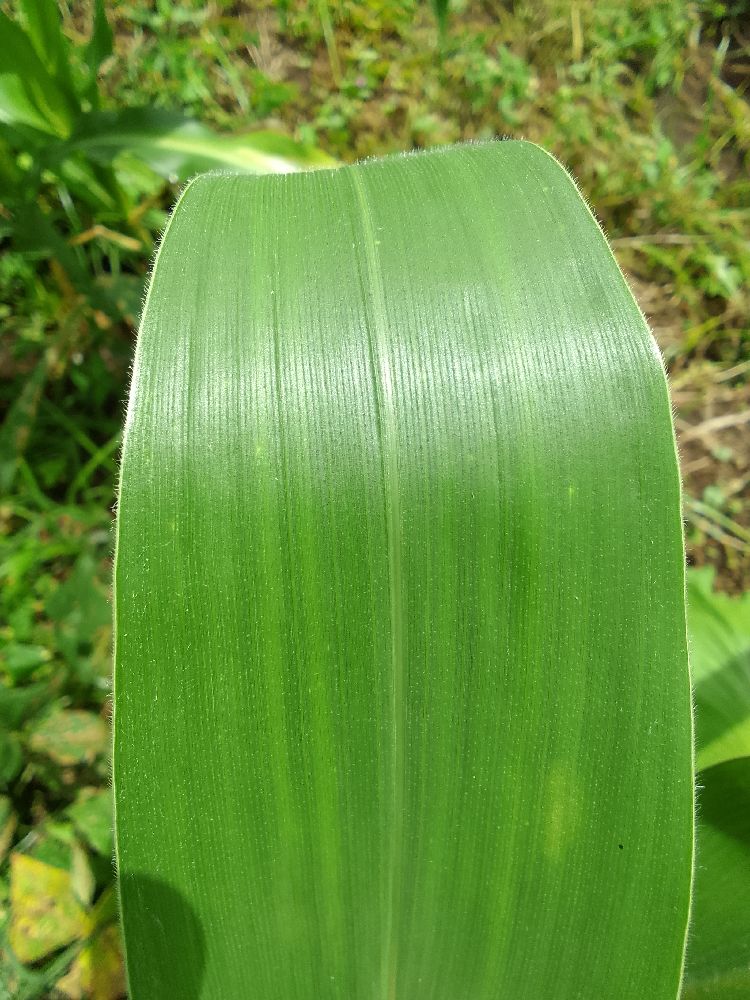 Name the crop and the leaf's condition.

maize, healthy
